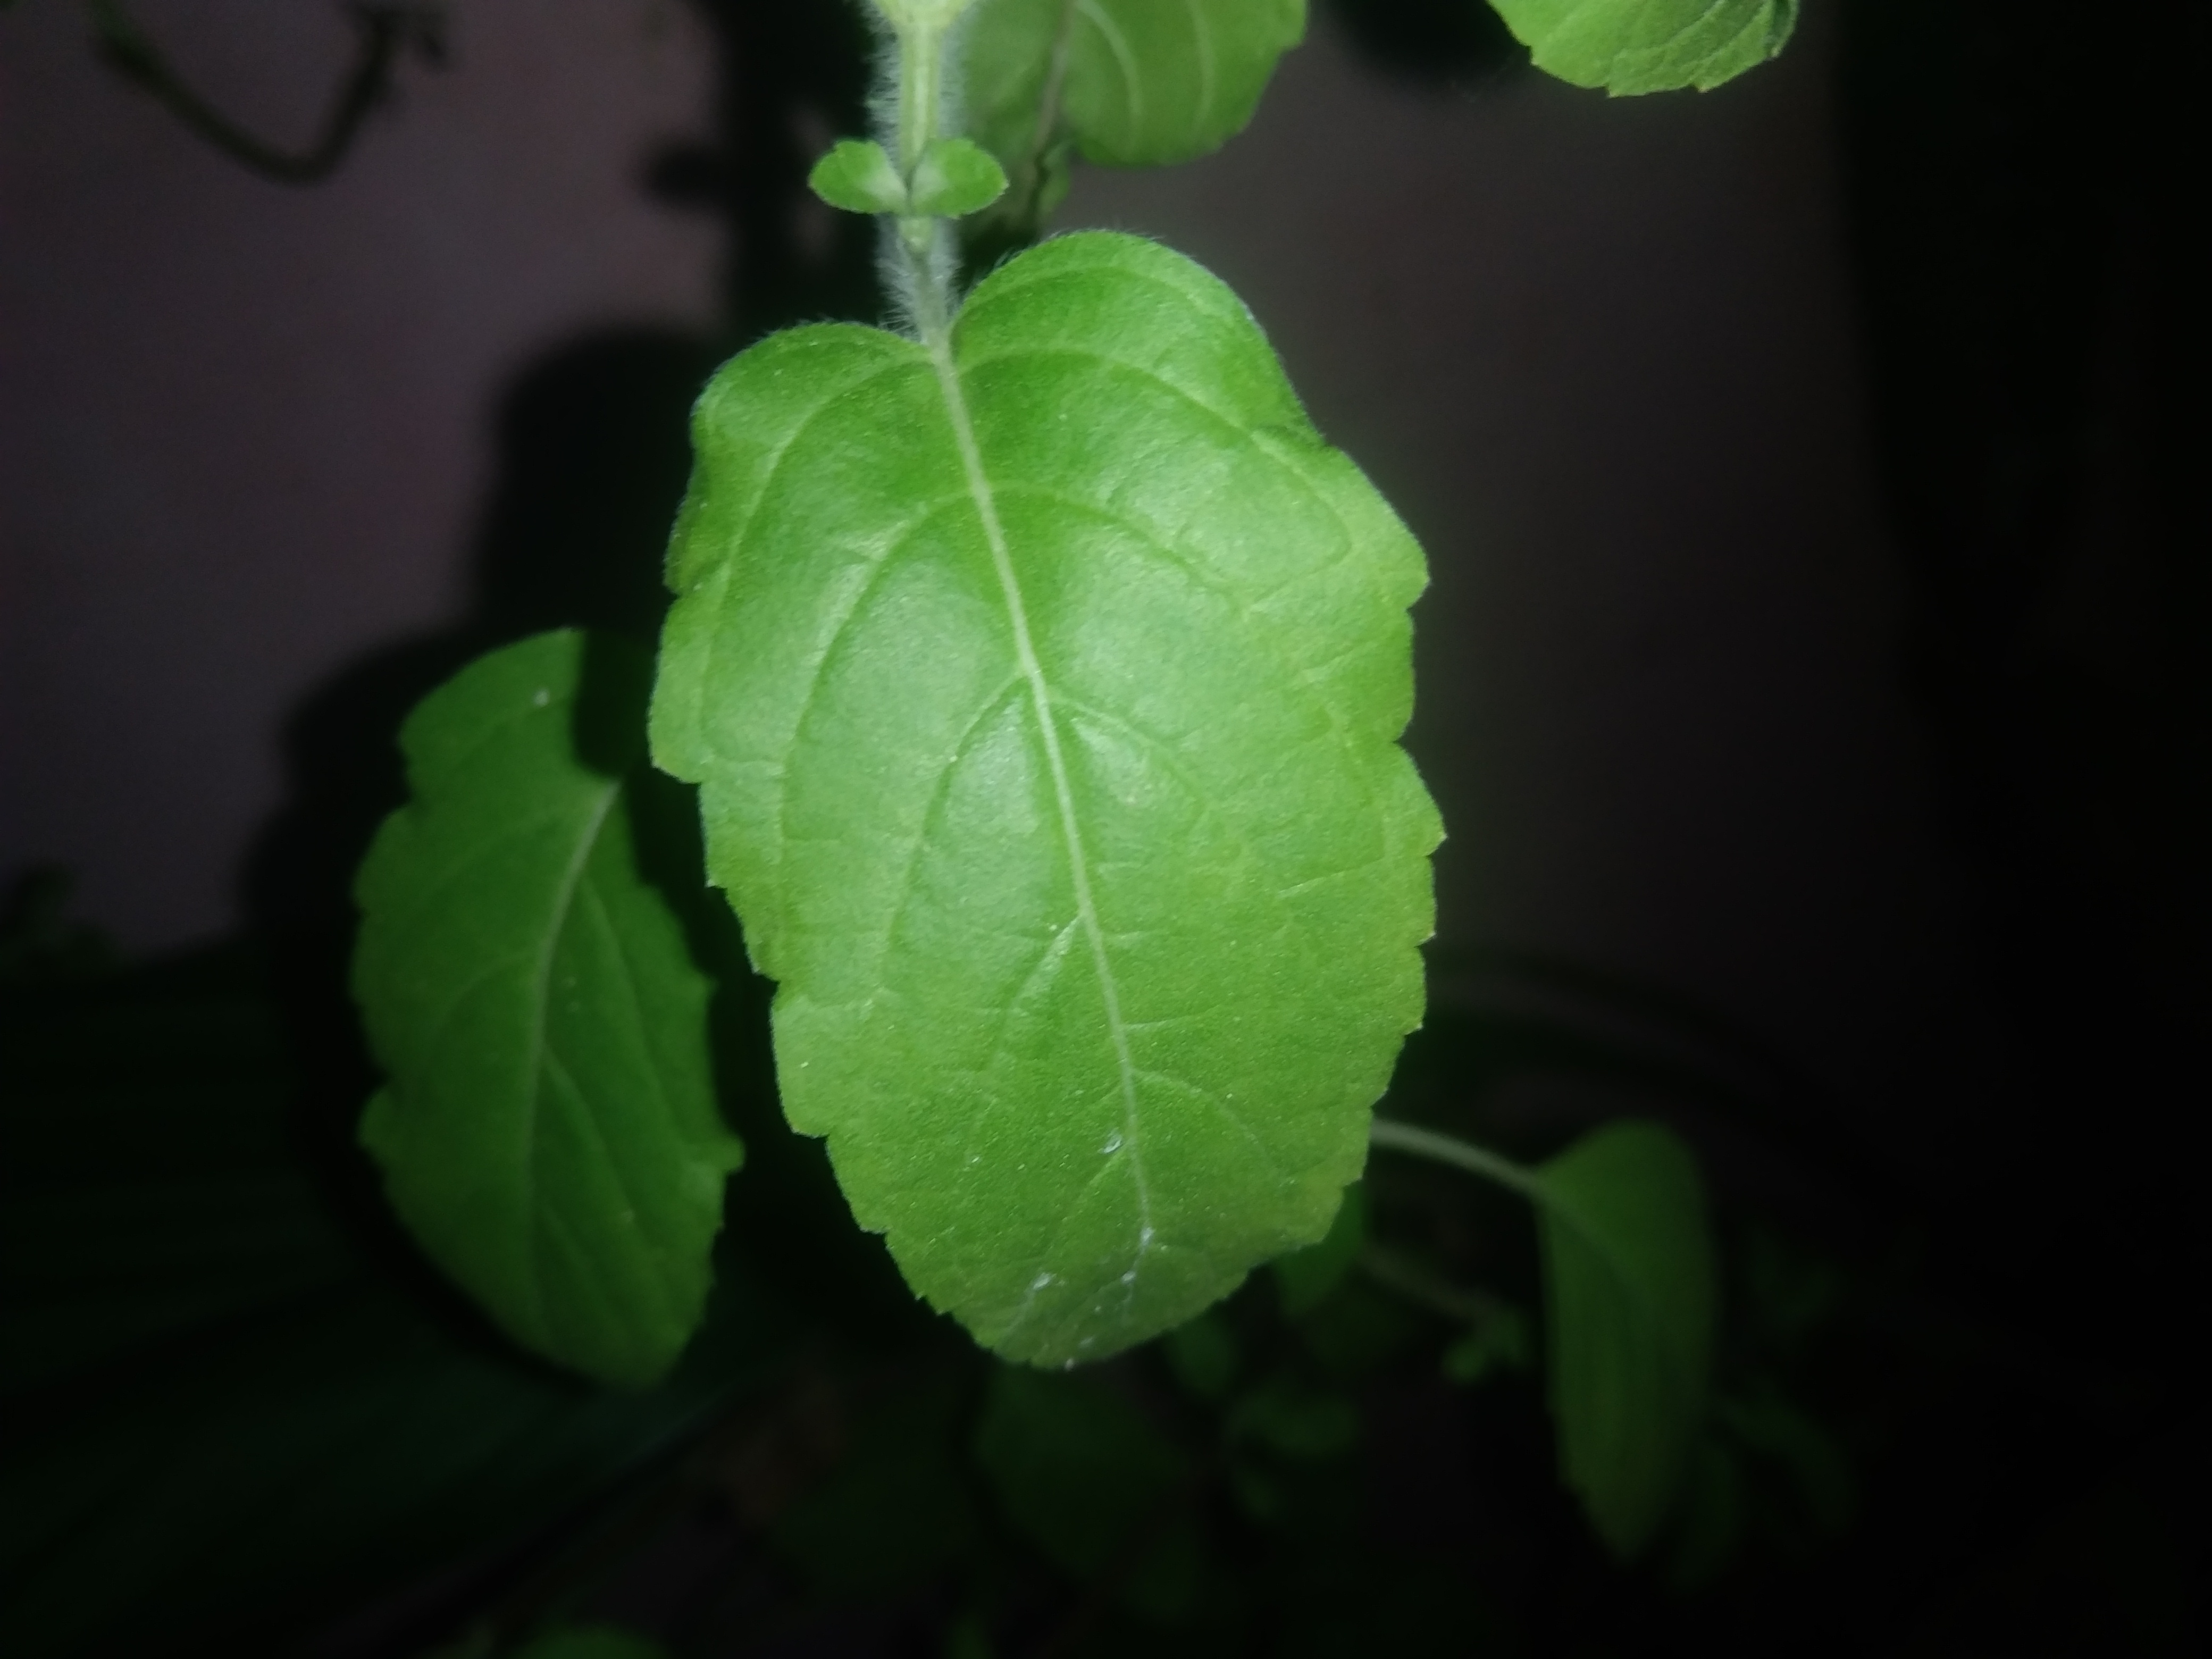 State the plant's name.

tulshi
